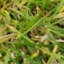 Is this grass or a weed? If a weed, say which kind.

grass
